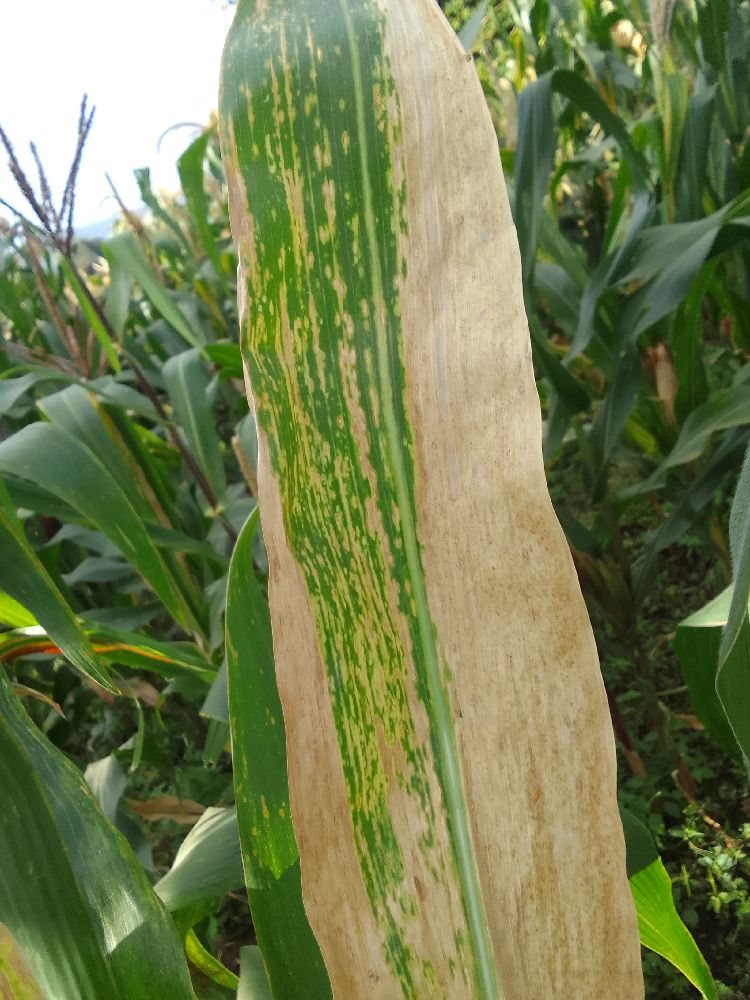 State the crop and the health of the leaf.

maize, maize lethal necrosis
